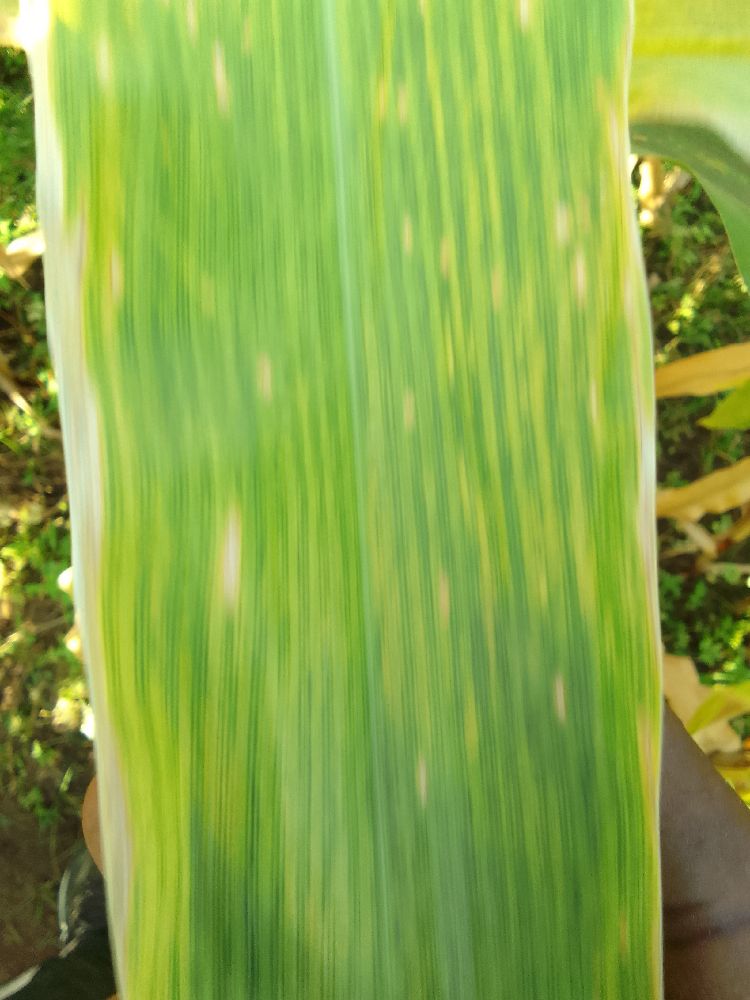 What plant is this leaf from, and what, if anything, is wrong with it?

maize, maize lethal necrosis
